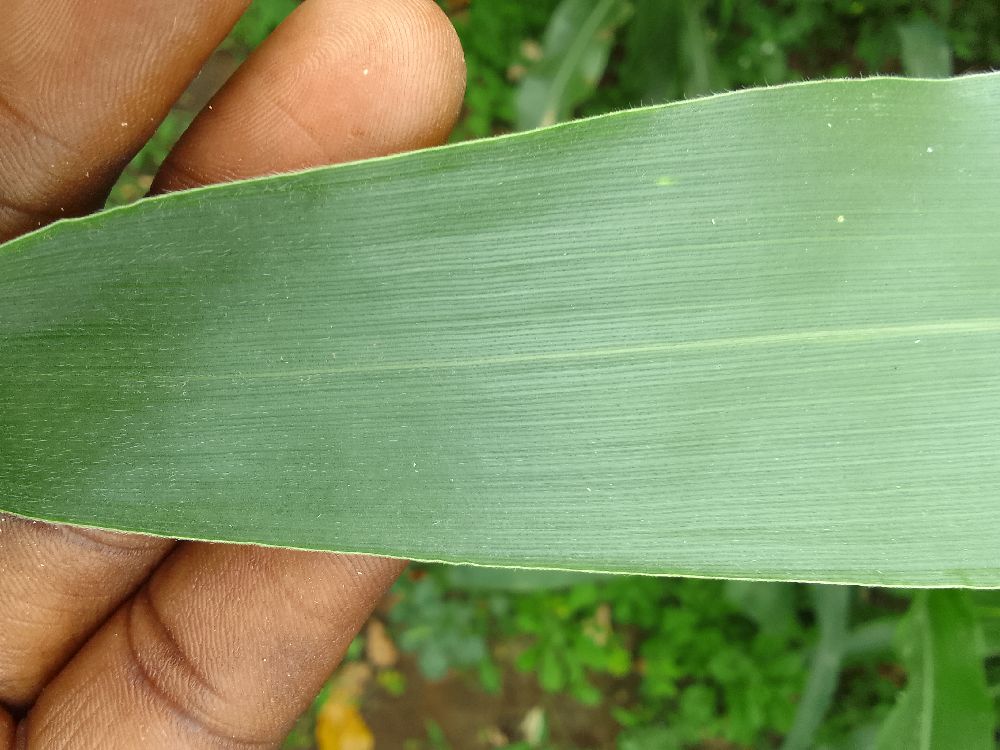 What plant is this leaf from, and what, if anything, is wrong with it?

maize, healthy
